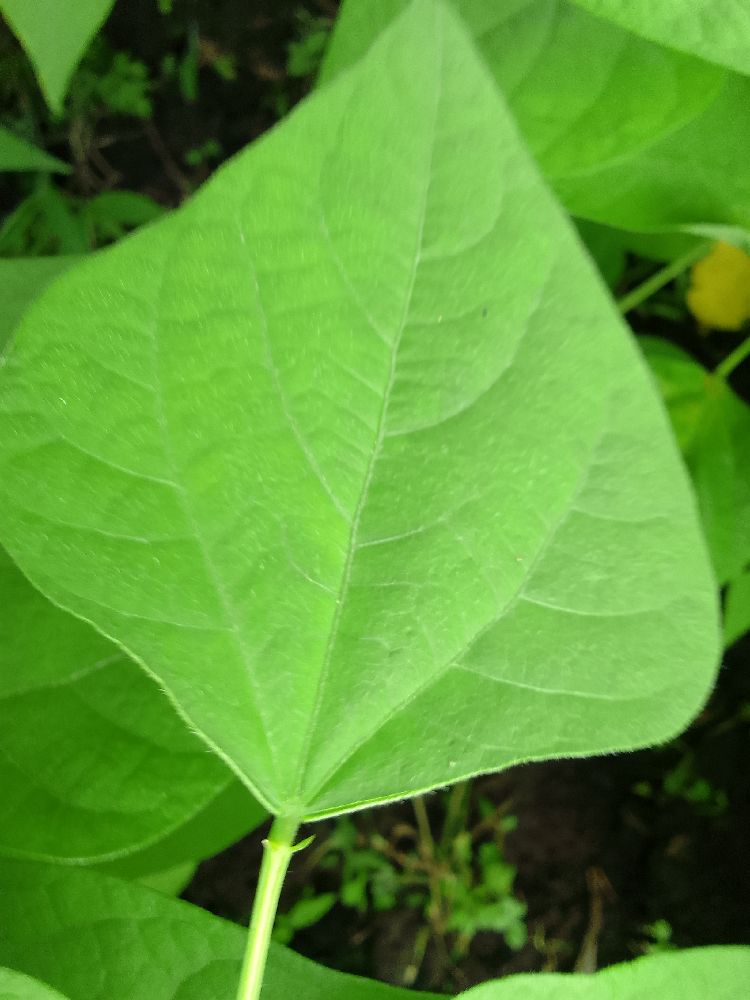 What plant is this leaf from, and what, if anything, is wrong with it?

common bean, healthy
